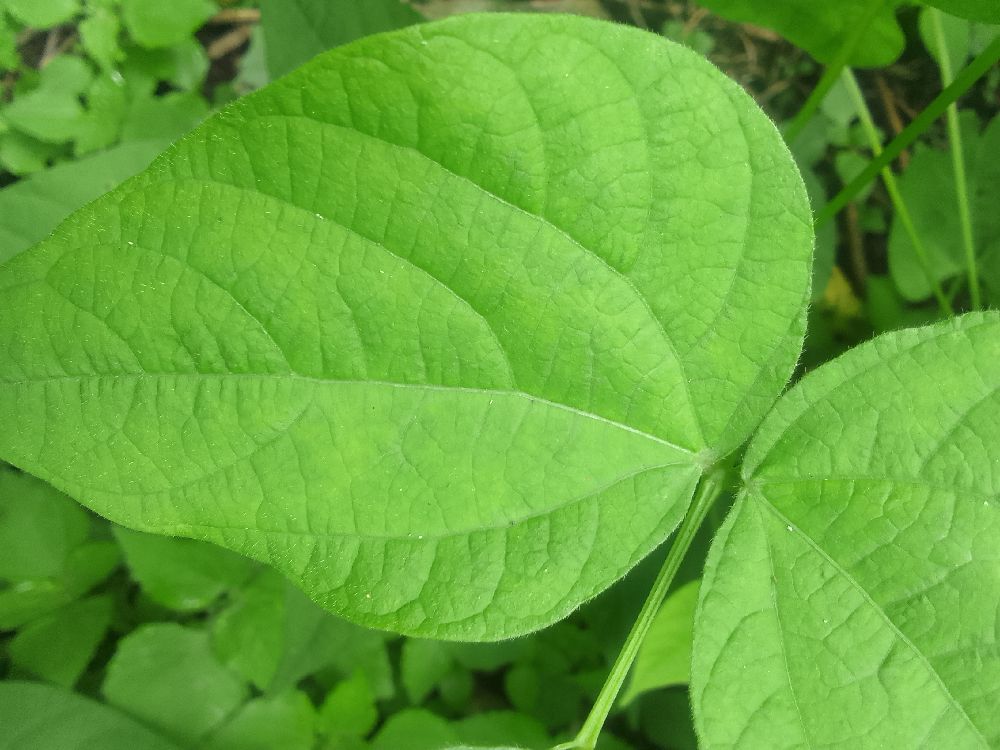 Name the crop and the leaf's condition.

common bean, healthy
